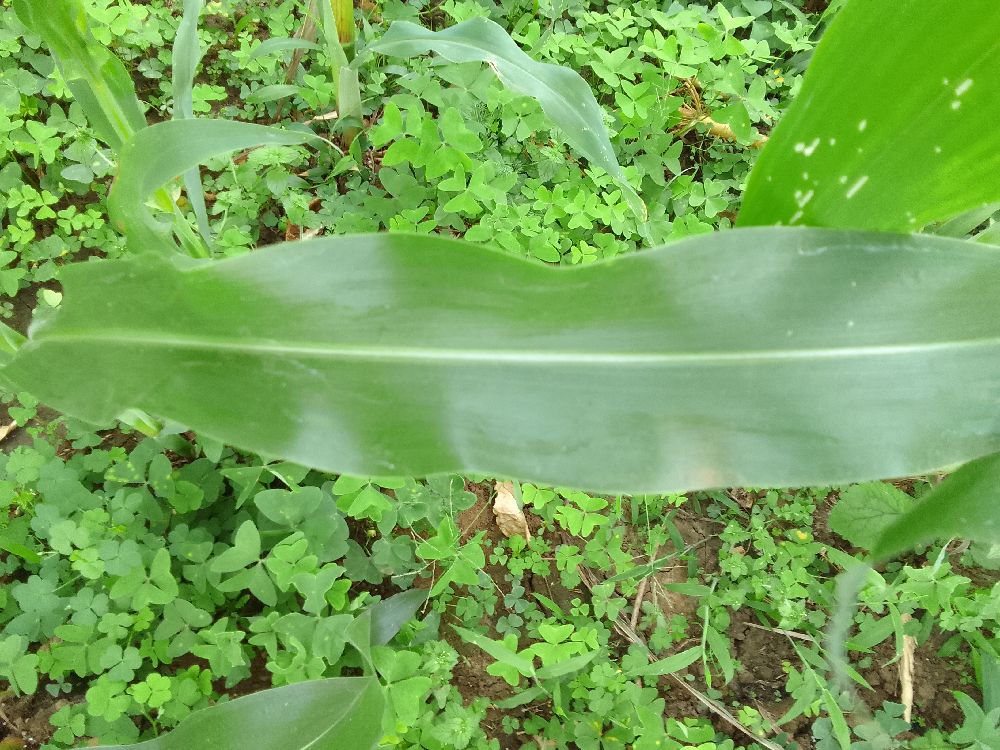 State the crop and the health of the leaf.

maize, healthy
